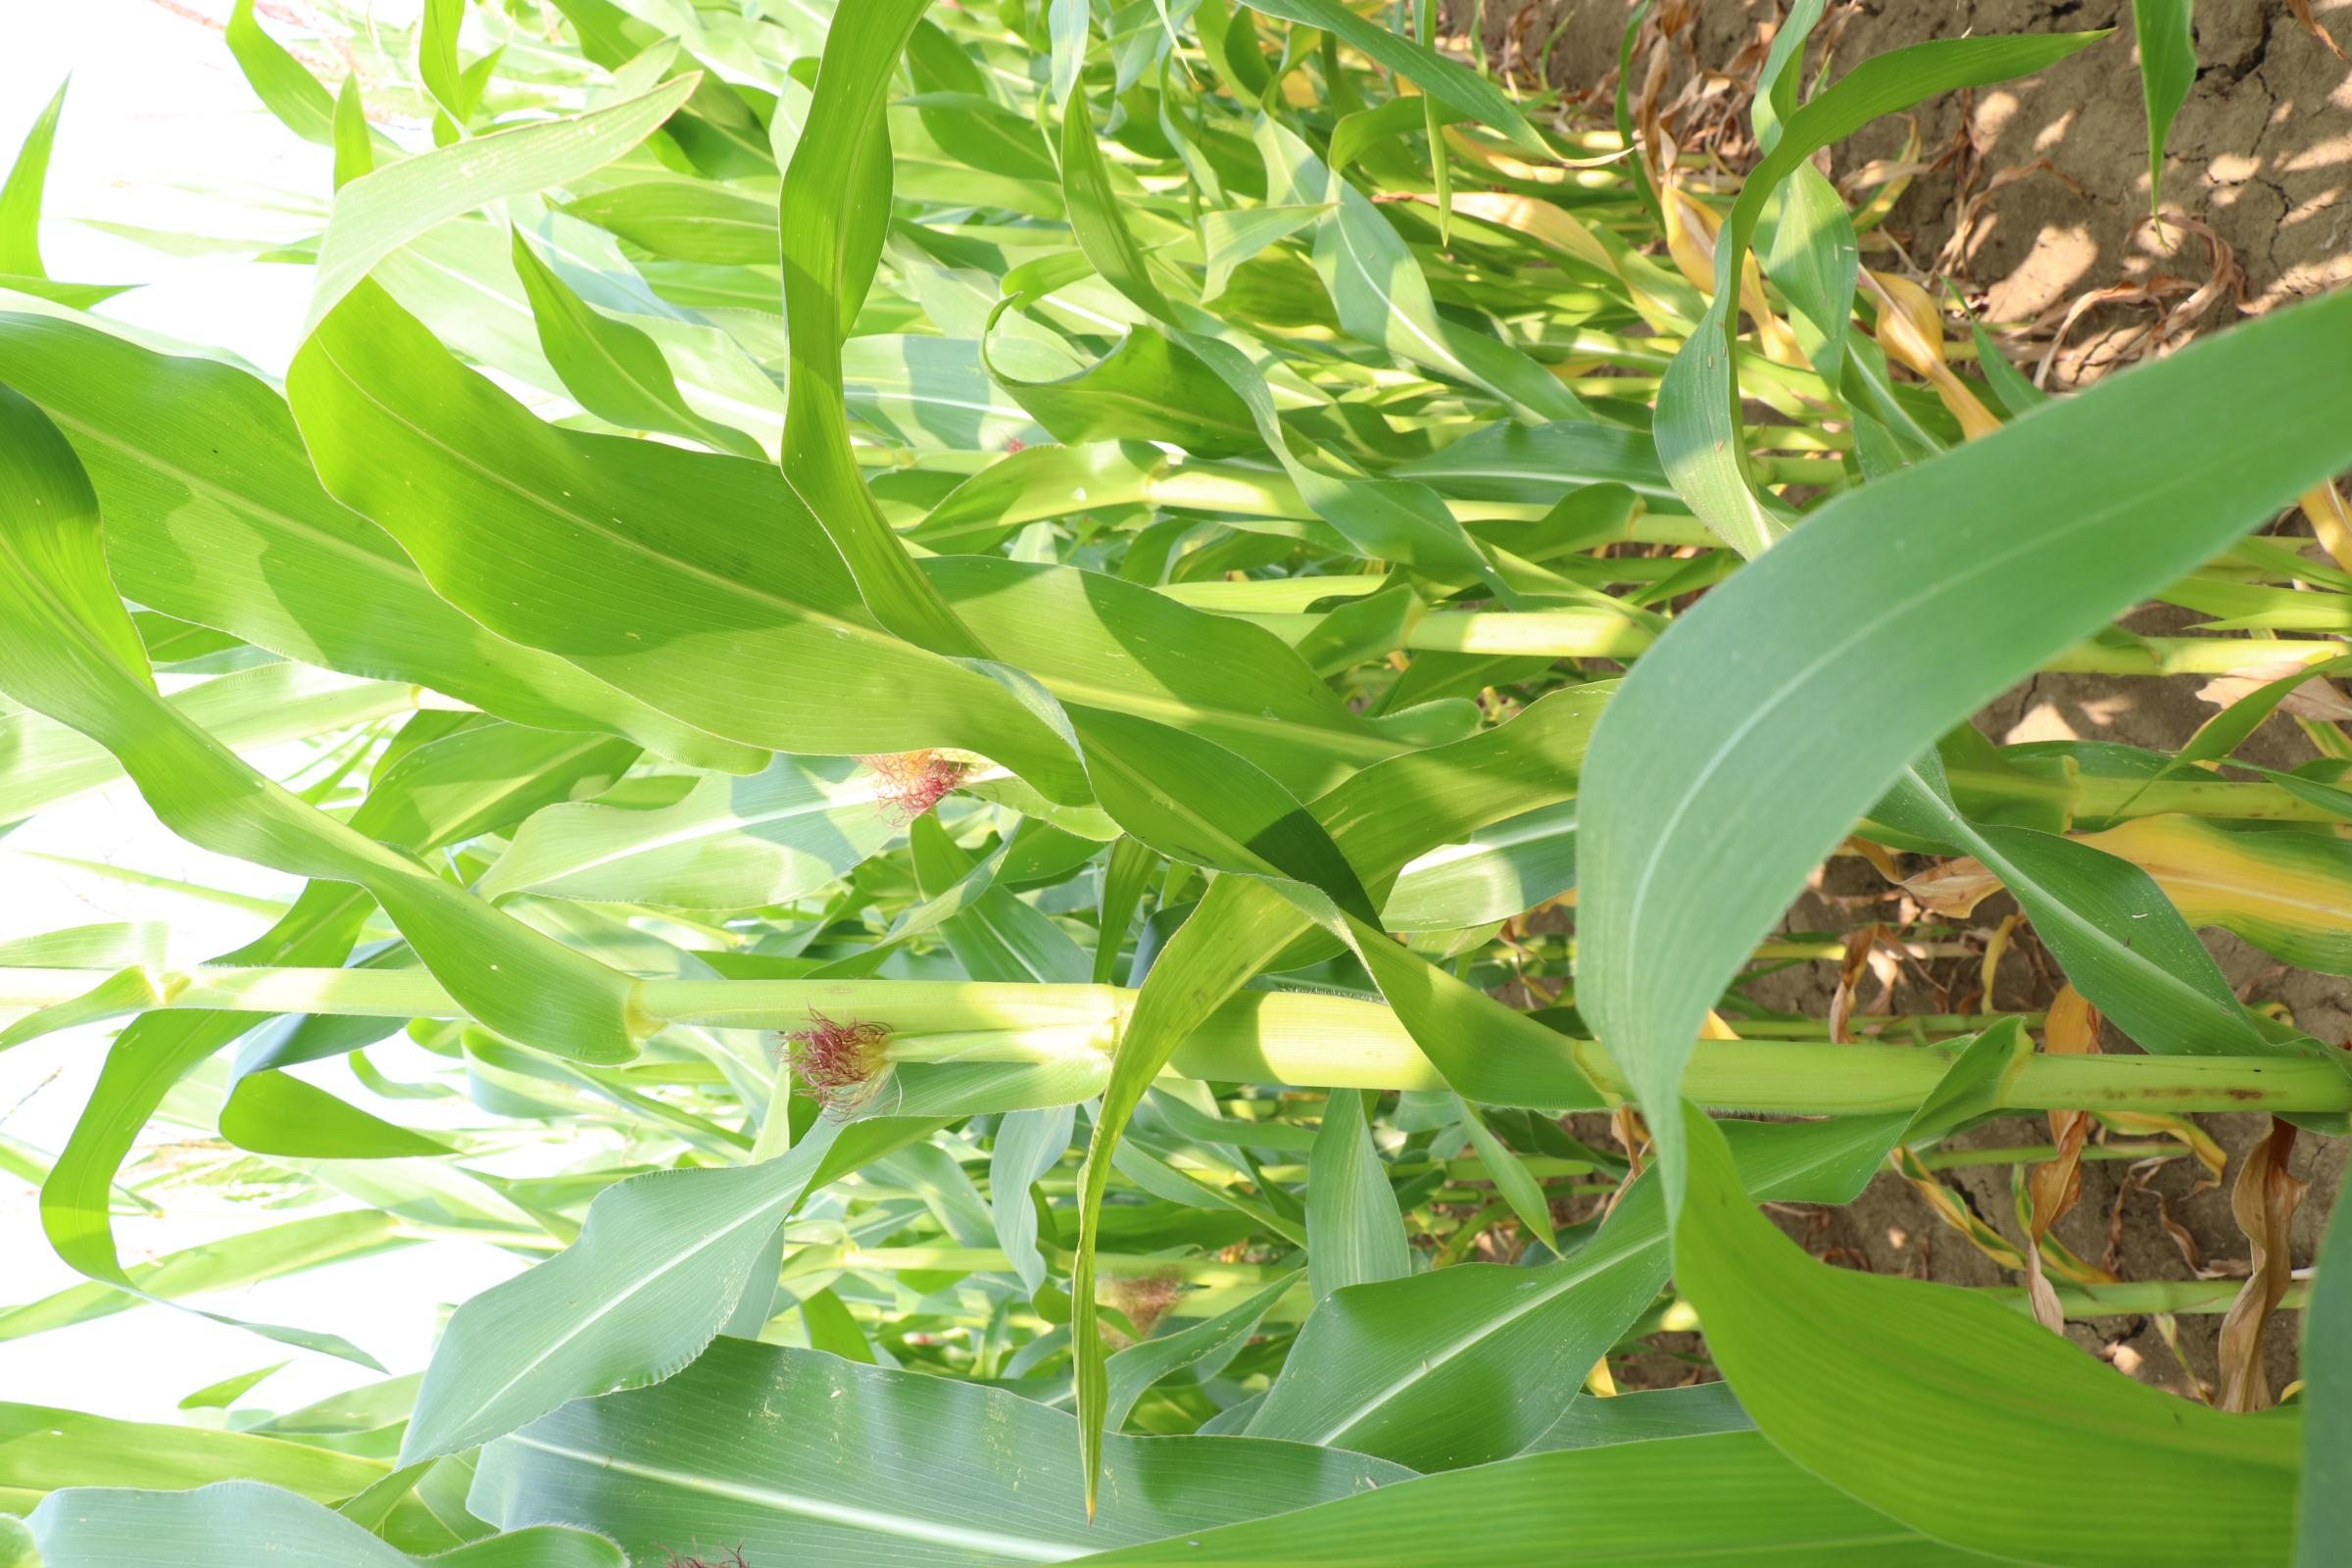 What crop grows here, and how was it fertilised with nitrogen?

maize, no added nitrogen
